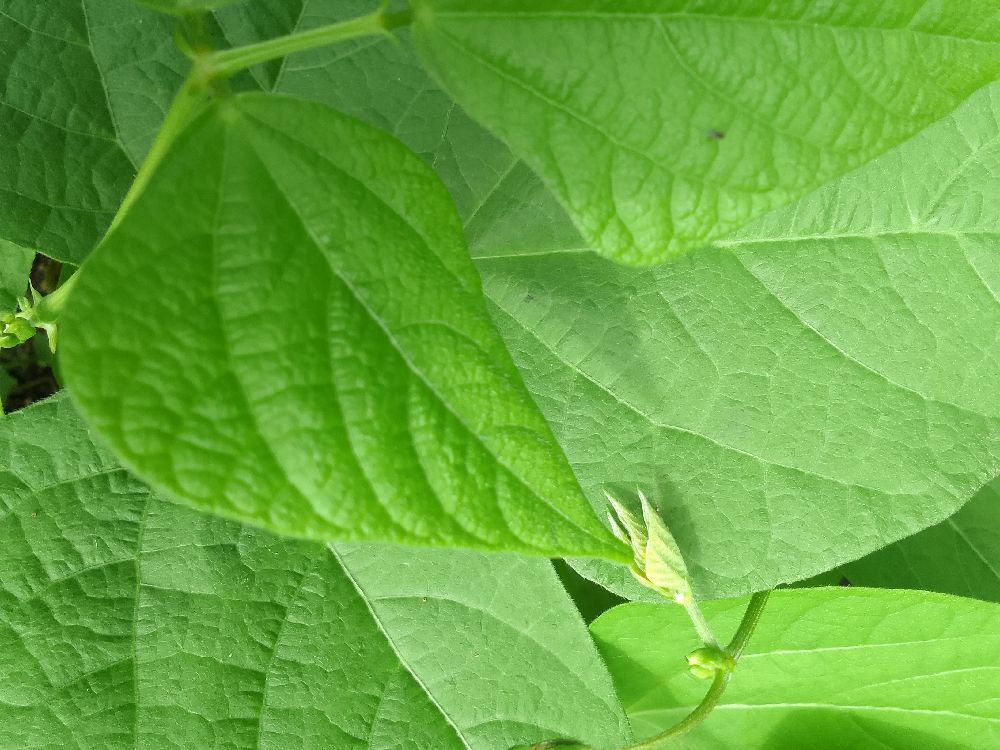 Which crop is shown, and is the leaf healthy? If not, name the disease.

common bean, healthy
